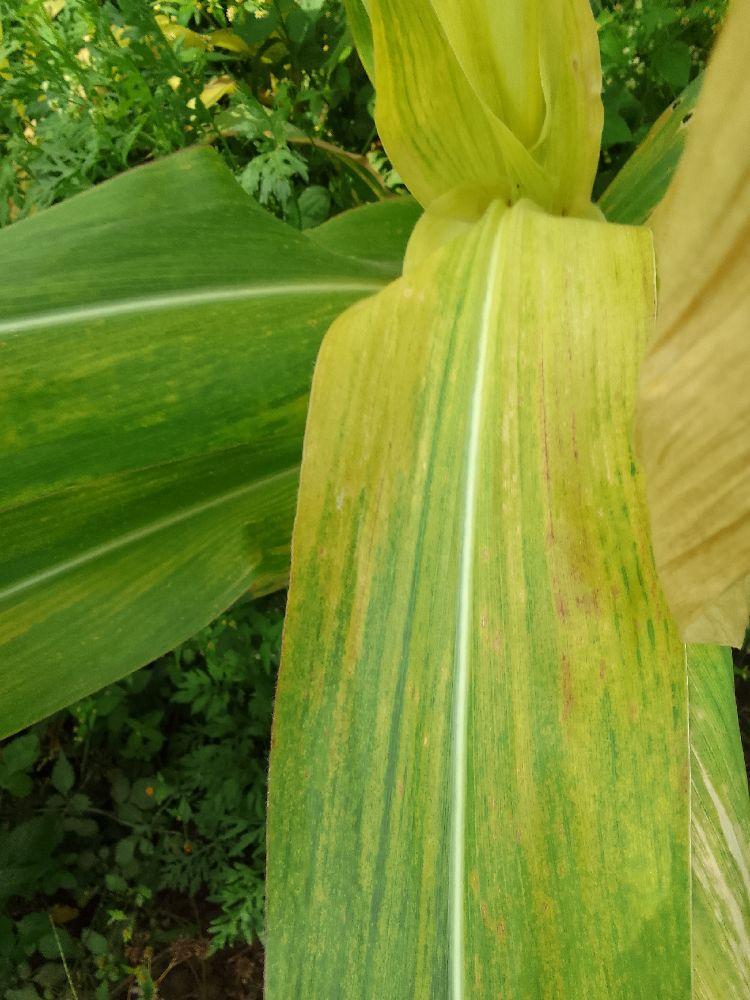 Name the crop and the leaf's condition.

maize, maize lethal necrosis
